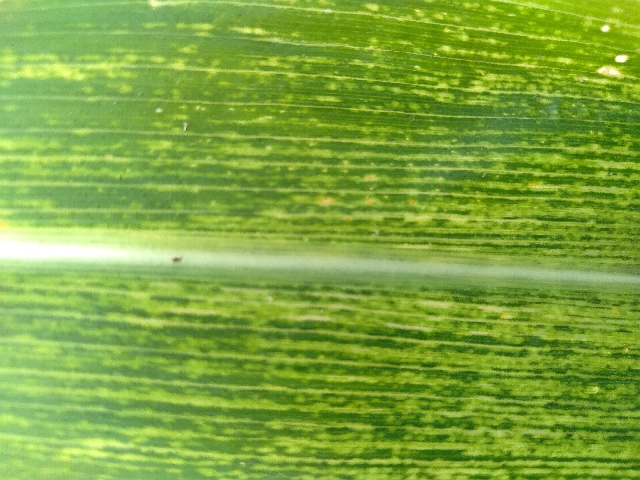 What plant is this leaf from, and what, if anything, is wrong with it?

maize, maize streak virus
